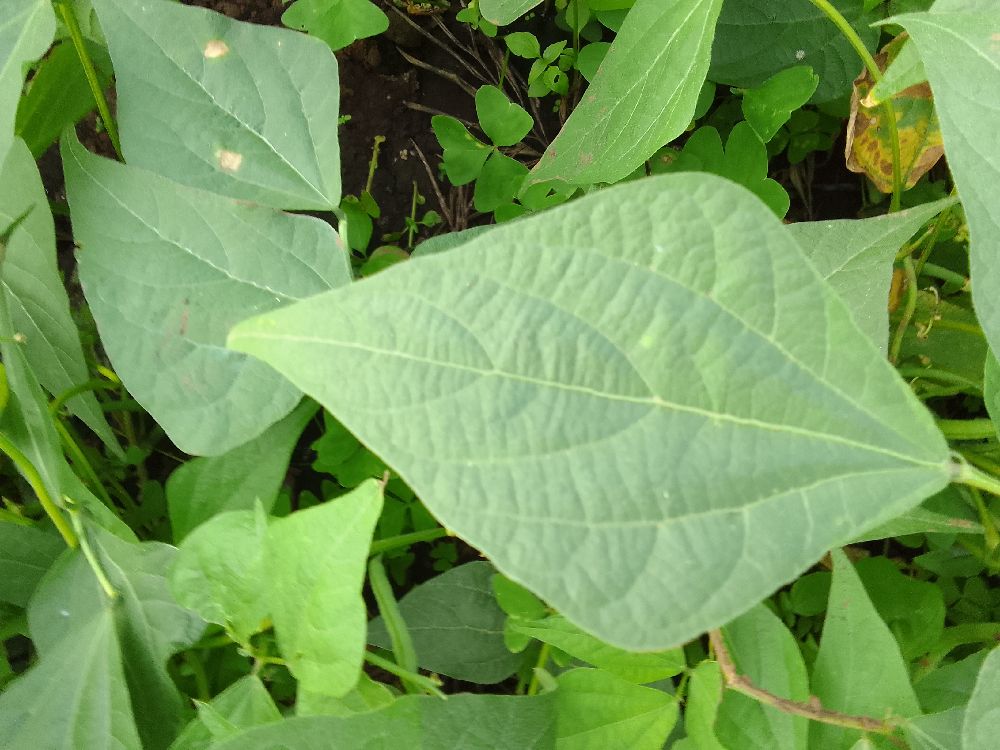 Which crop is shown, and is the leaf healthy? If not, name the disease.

common bean, healthy
